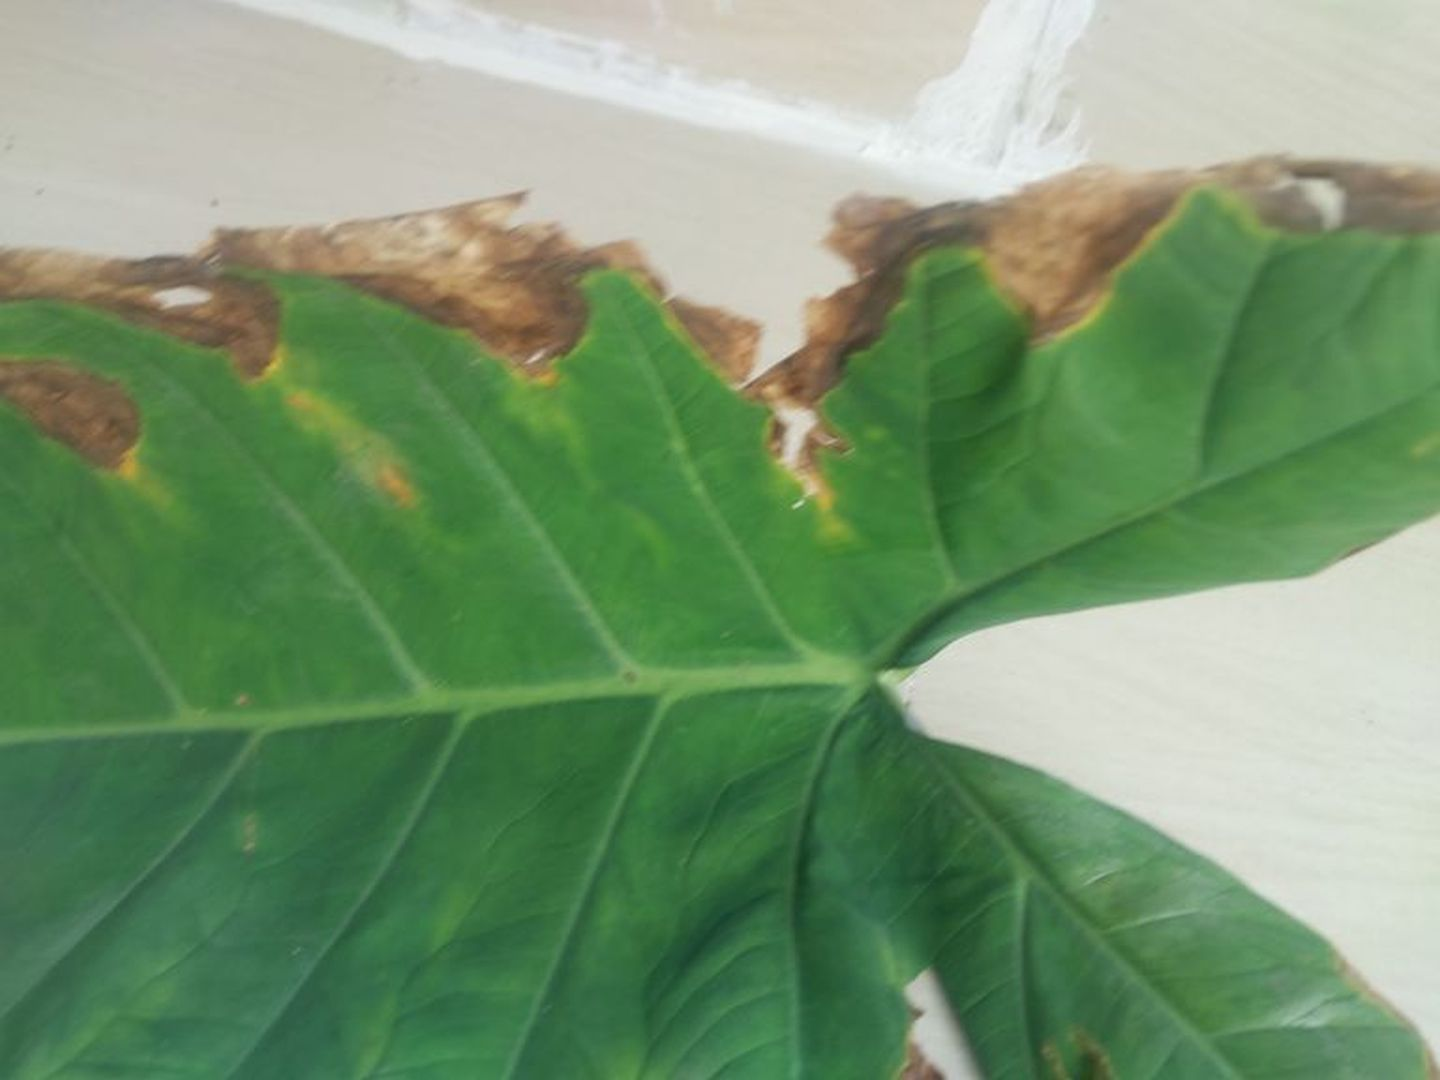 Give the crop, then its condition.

taro, leaf blight
